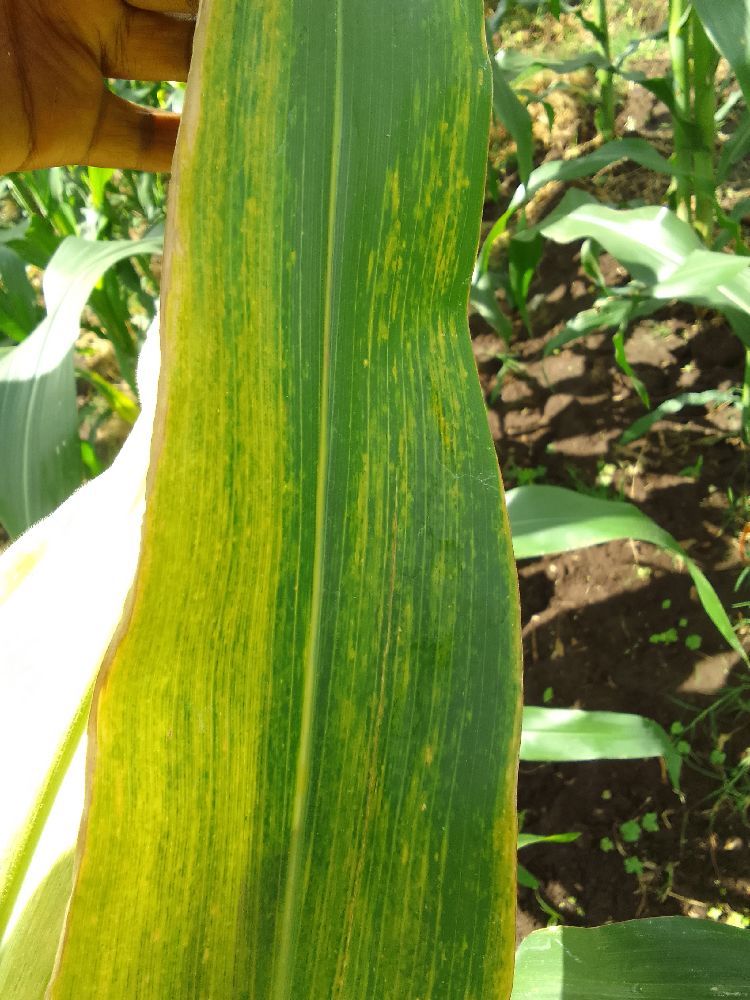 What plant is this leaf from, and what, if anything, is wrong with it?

maize, maize lethal necrosis
